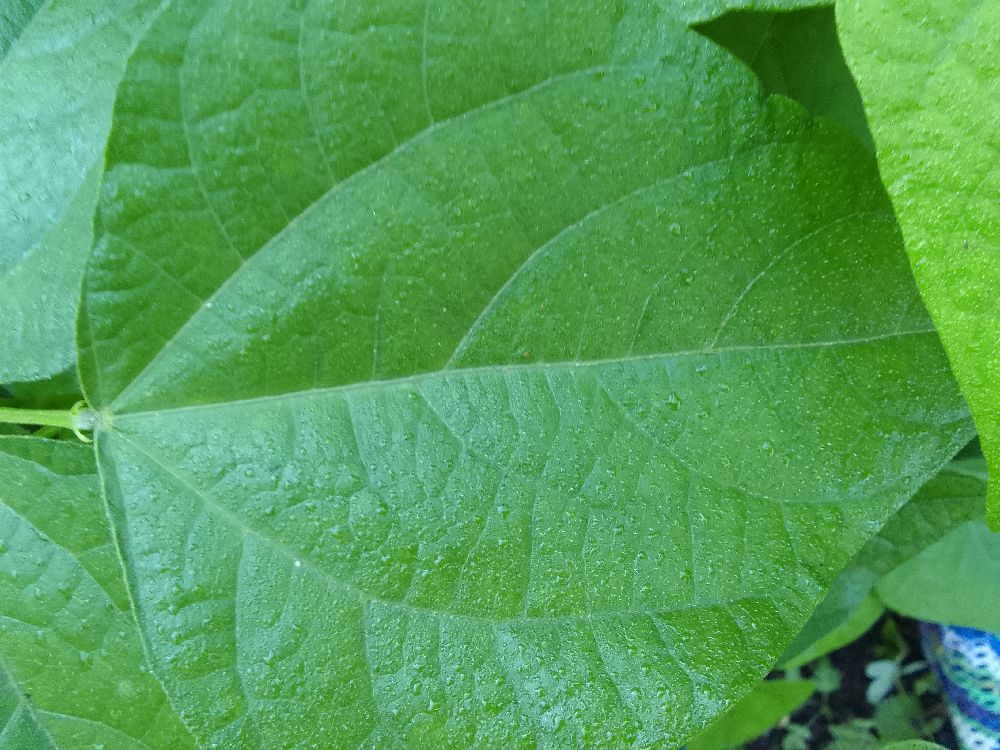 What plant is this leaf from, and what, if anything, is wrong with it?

common bean, healthy
